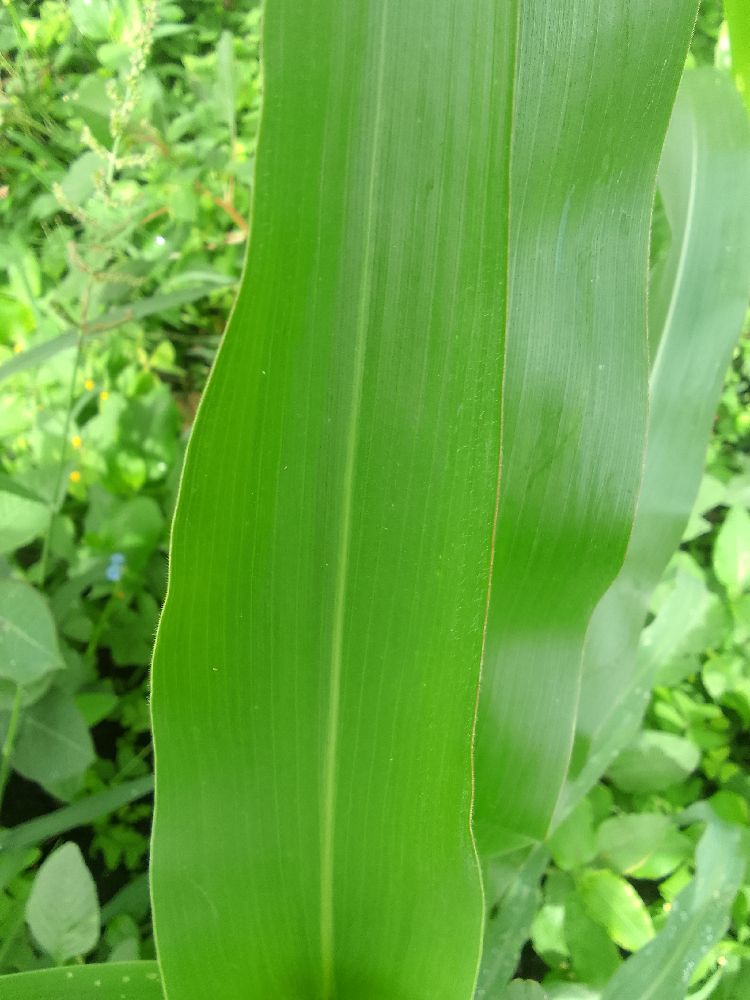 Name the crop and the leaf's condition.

maize, healthy
